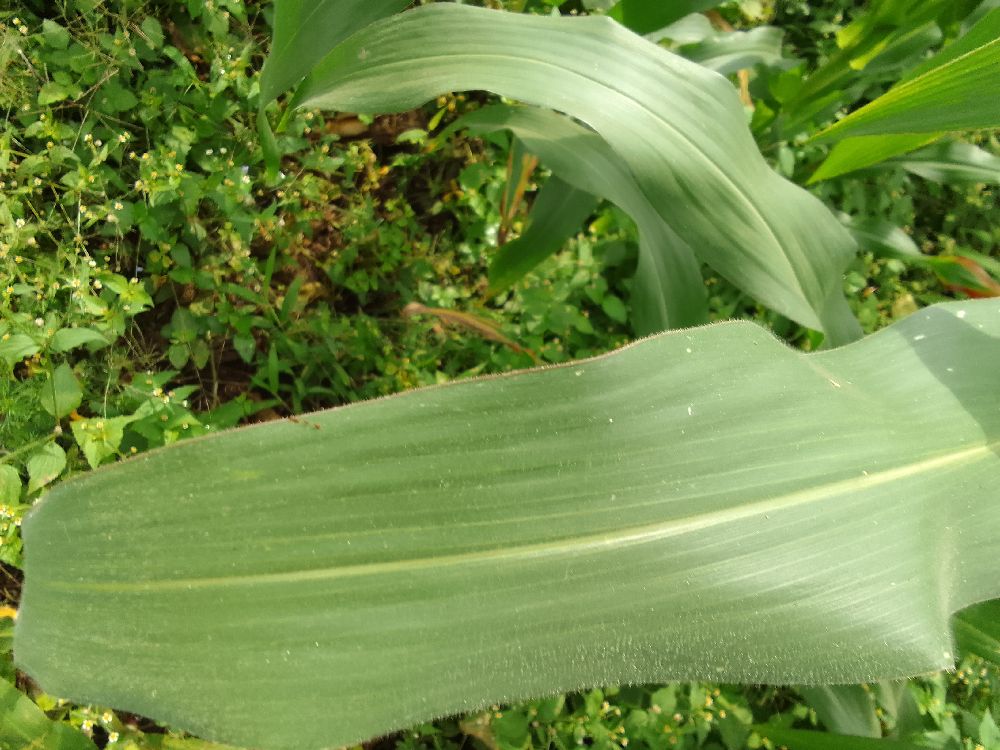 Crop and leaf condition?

maize, healthy
